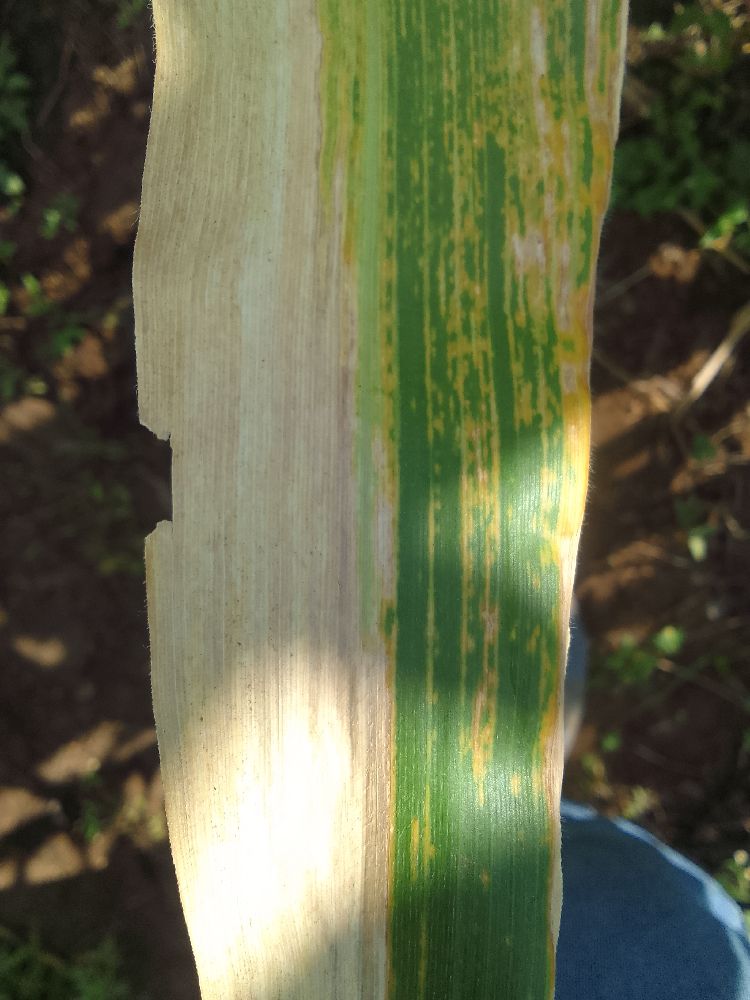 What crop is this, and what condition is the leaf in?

maize, maize lethal necrosis
